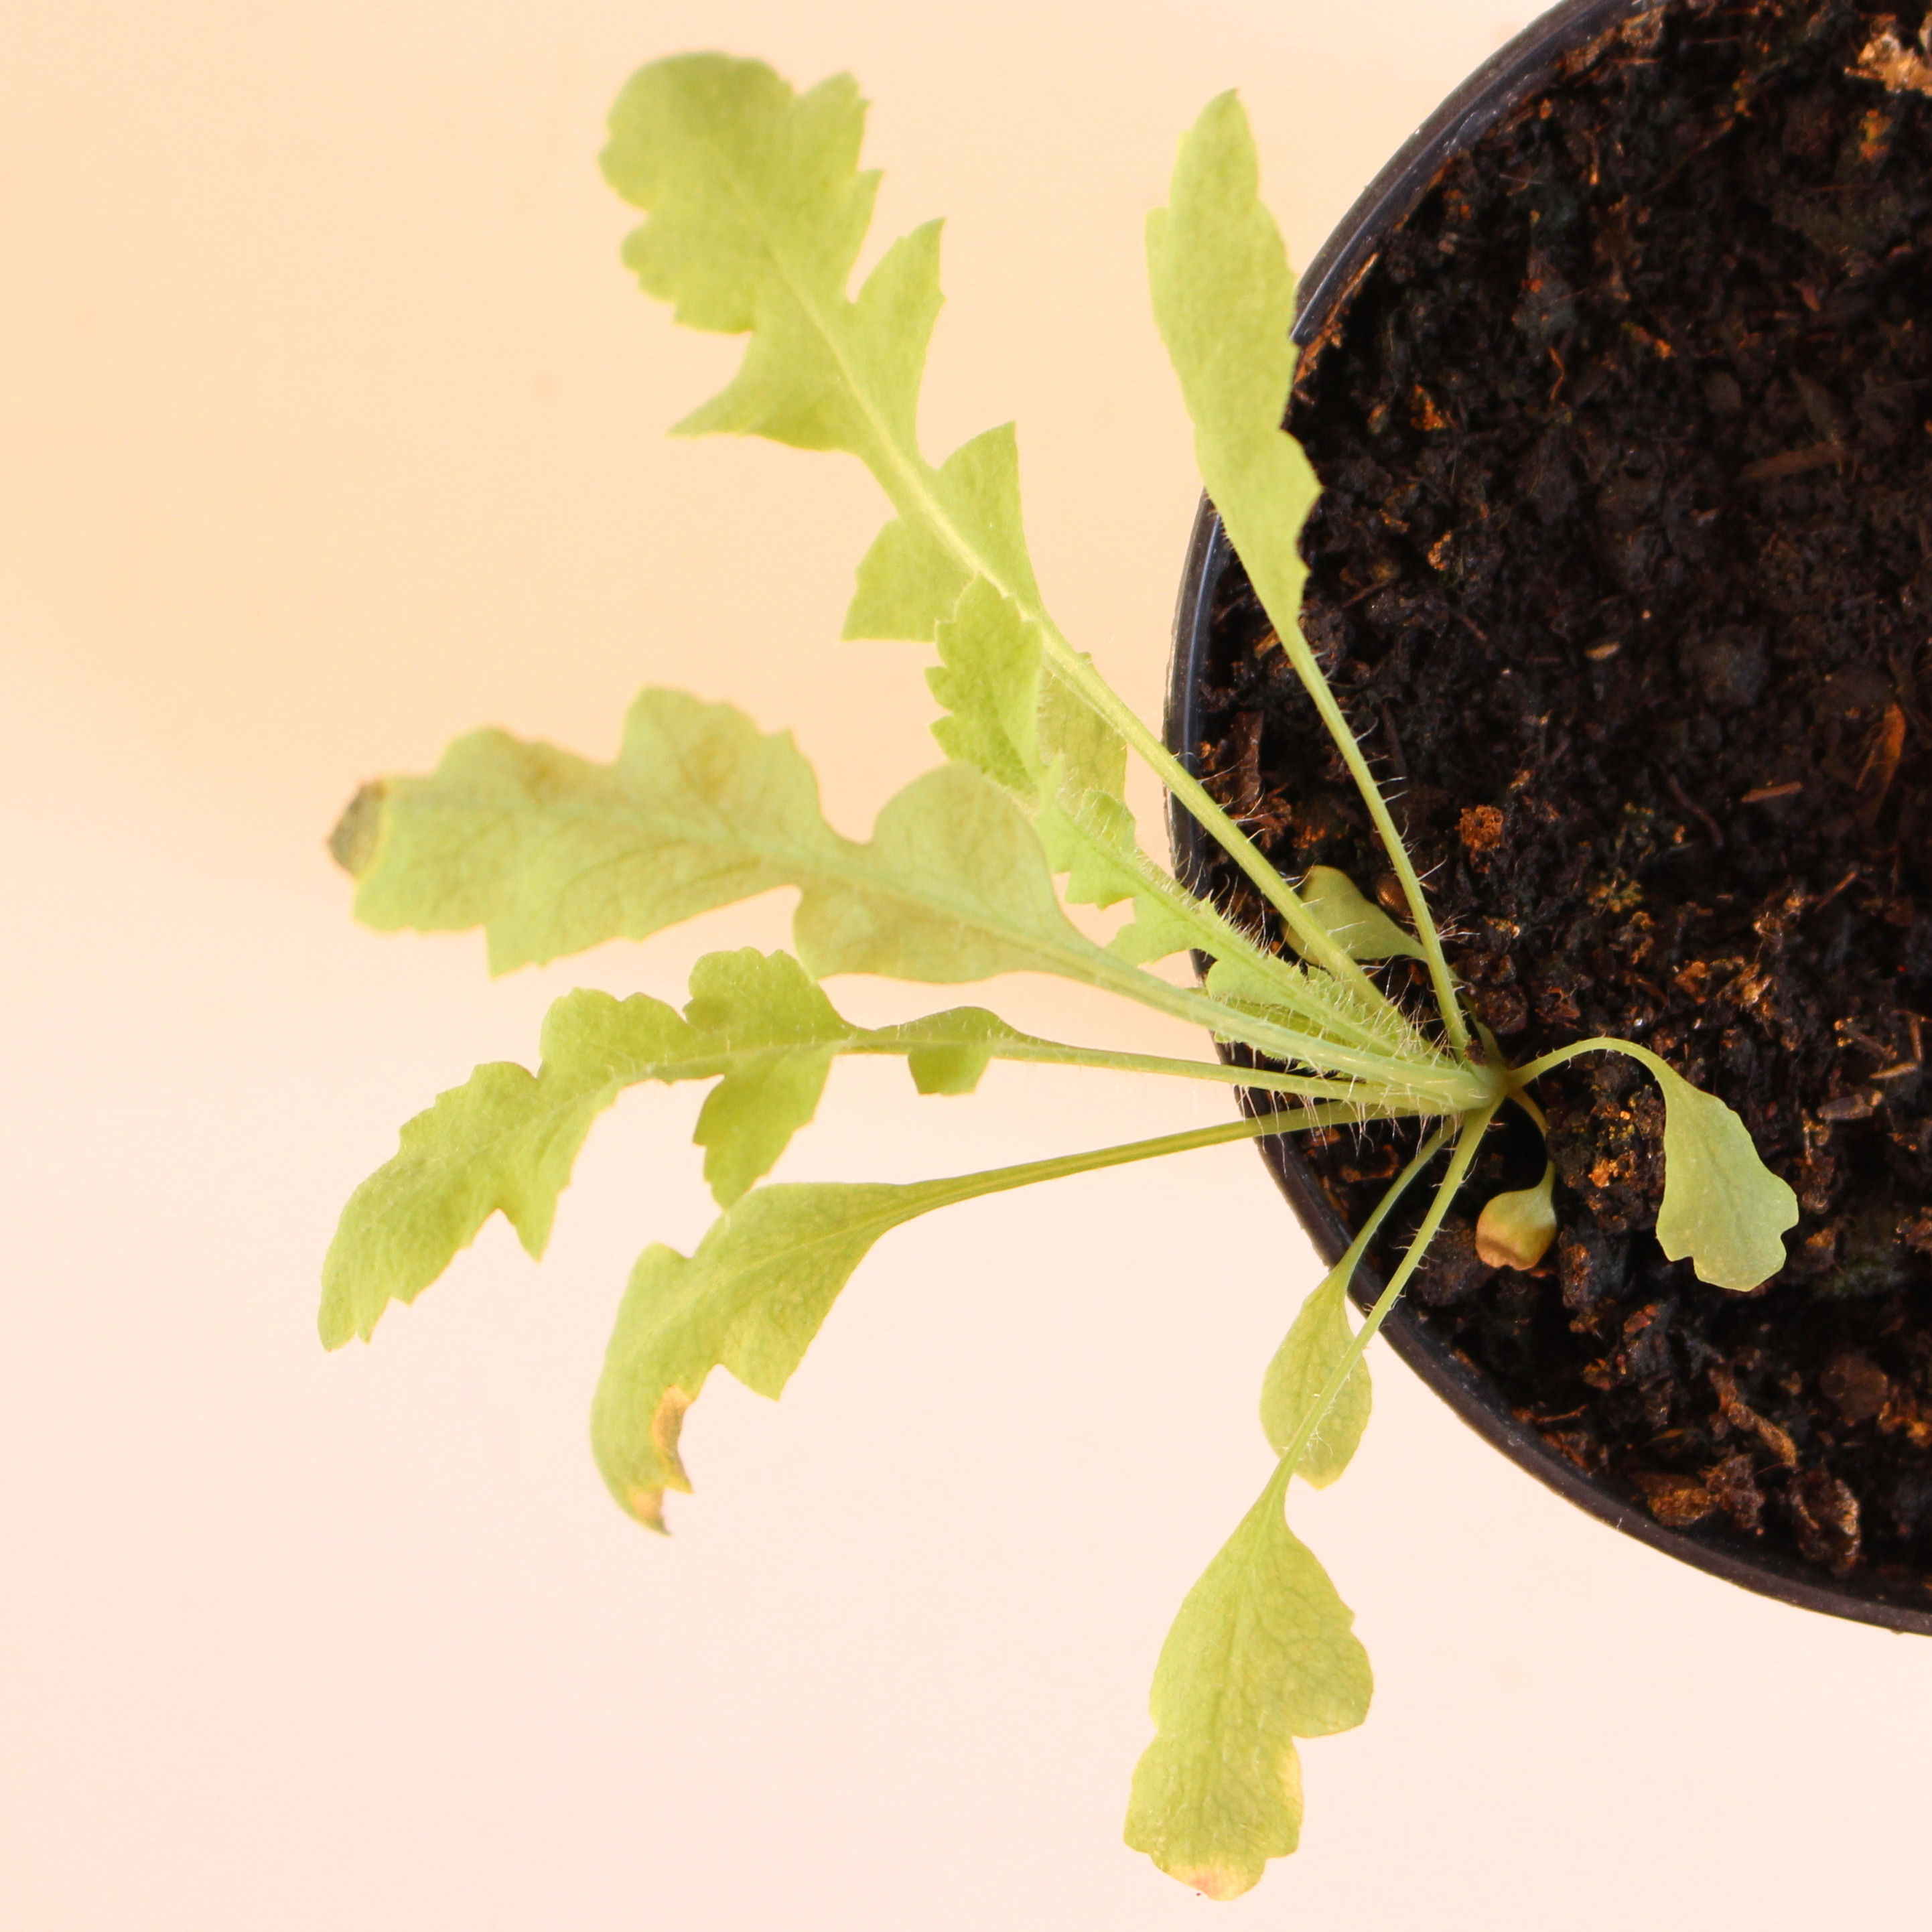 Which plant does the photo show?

Papaver rhoeas
